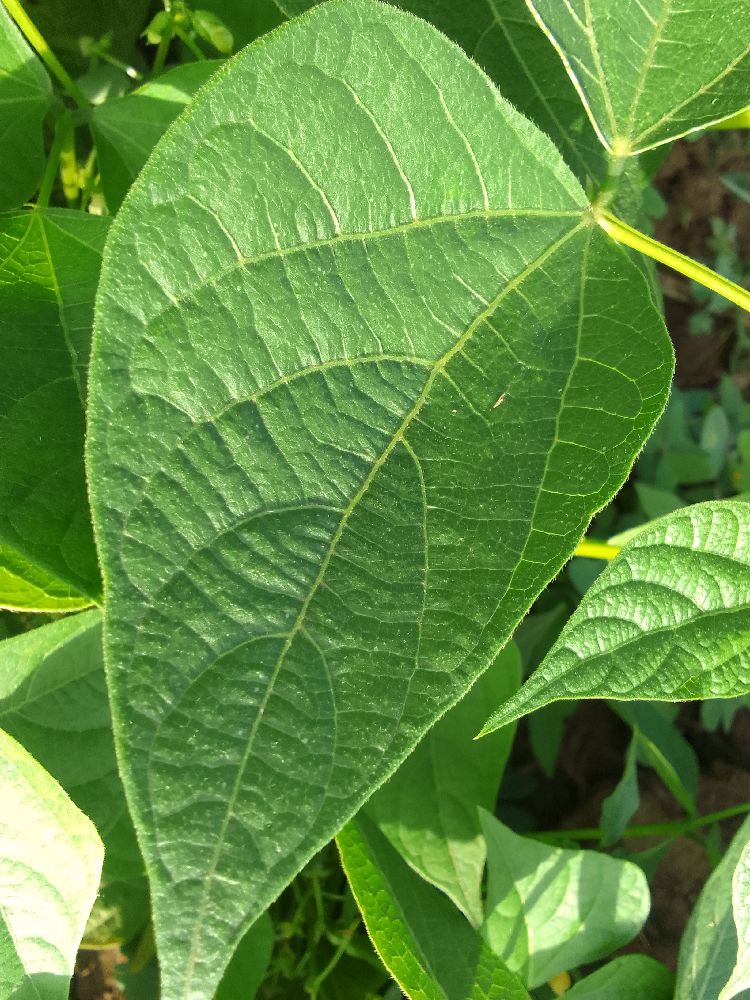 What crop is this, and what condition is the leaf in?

common bean, healthy
